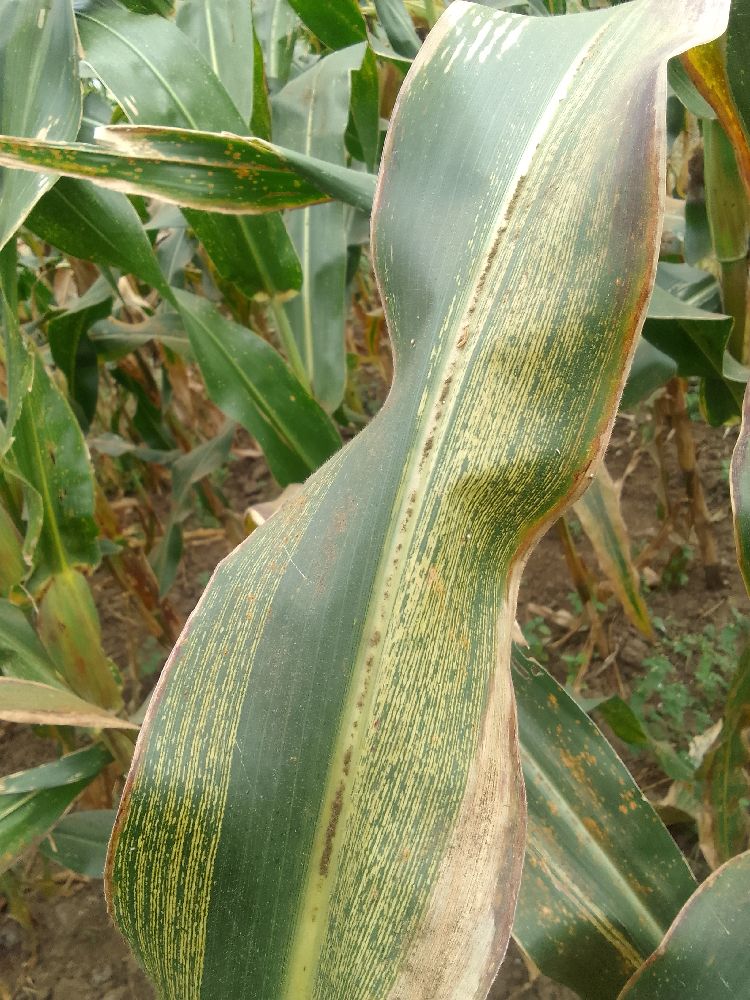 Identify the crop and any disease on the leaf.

maize, maize streak virus
